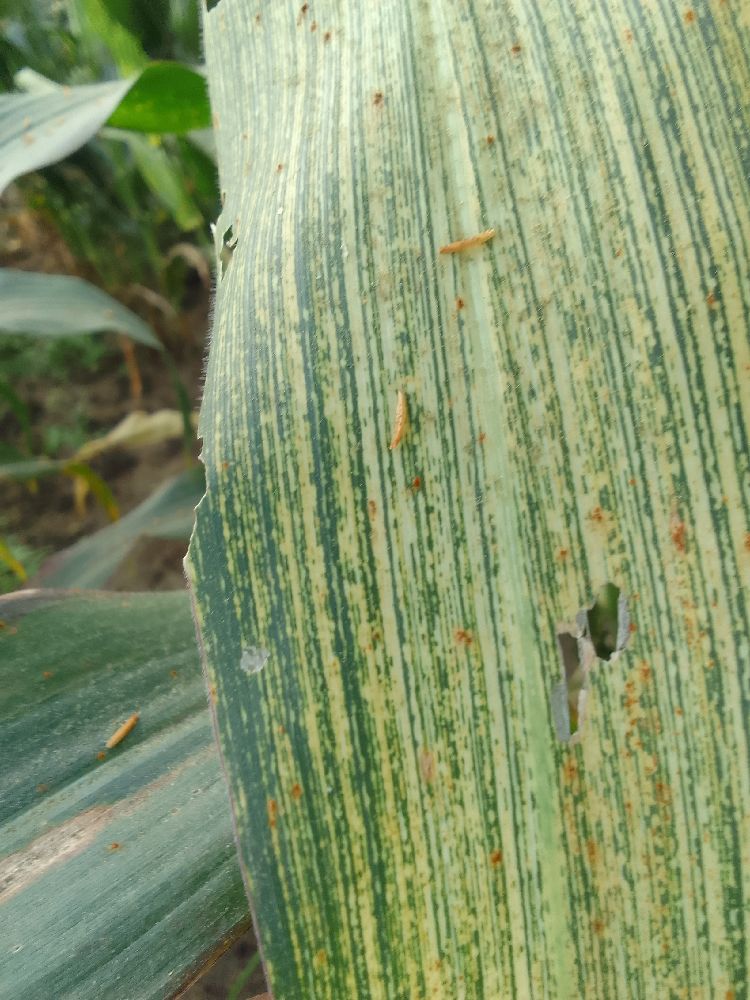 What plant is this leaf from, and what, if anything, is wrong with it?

maize, maize streak virus
